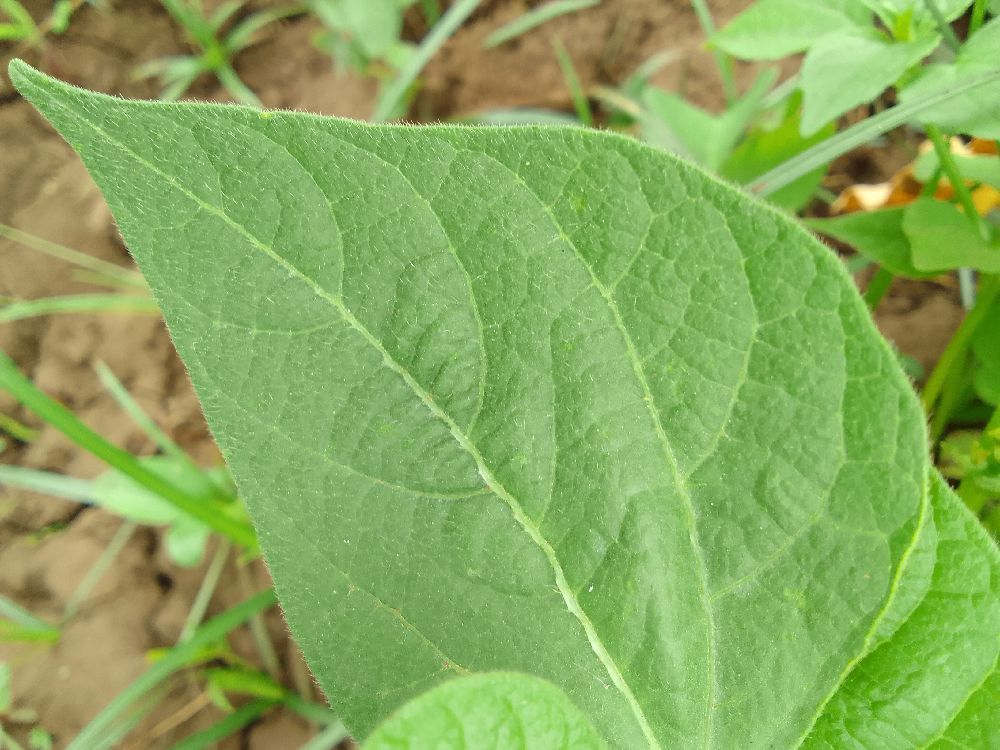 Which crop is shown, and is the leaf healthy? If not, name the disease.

common bean, healthy
